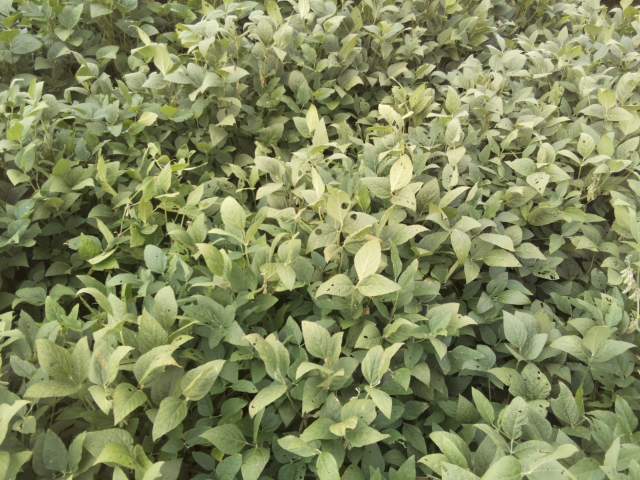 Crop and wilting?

soybean, leaflets folding inward at secondary pulvinus with no turgor loss in leaflets or petioles
